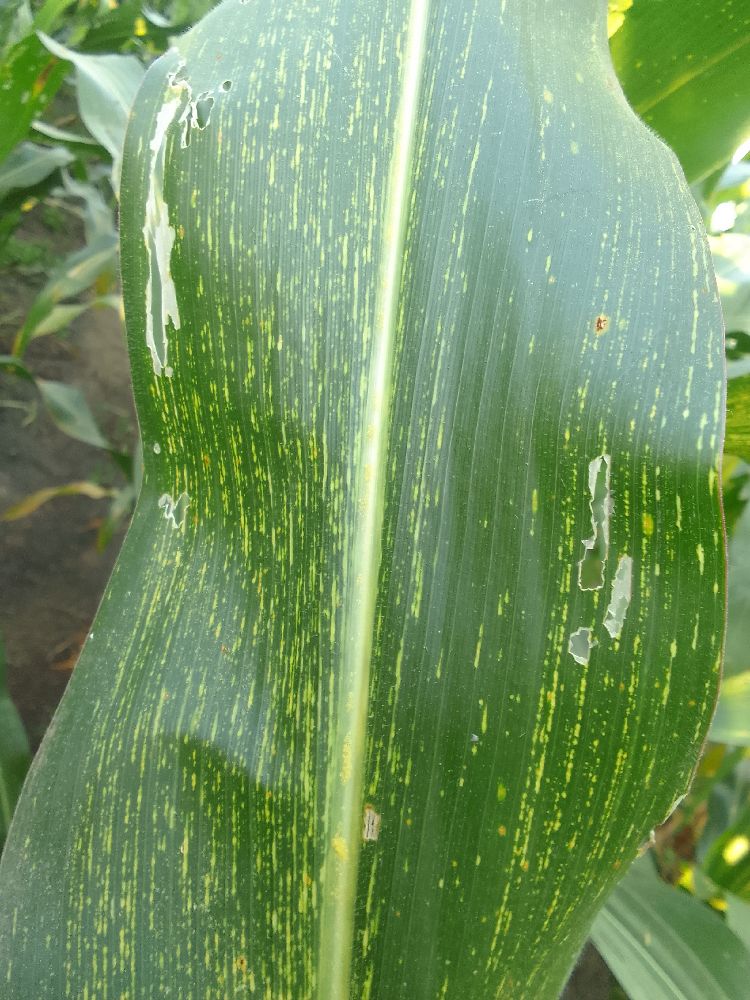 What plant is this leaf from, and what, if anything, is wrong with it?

maize, maize streak virus
